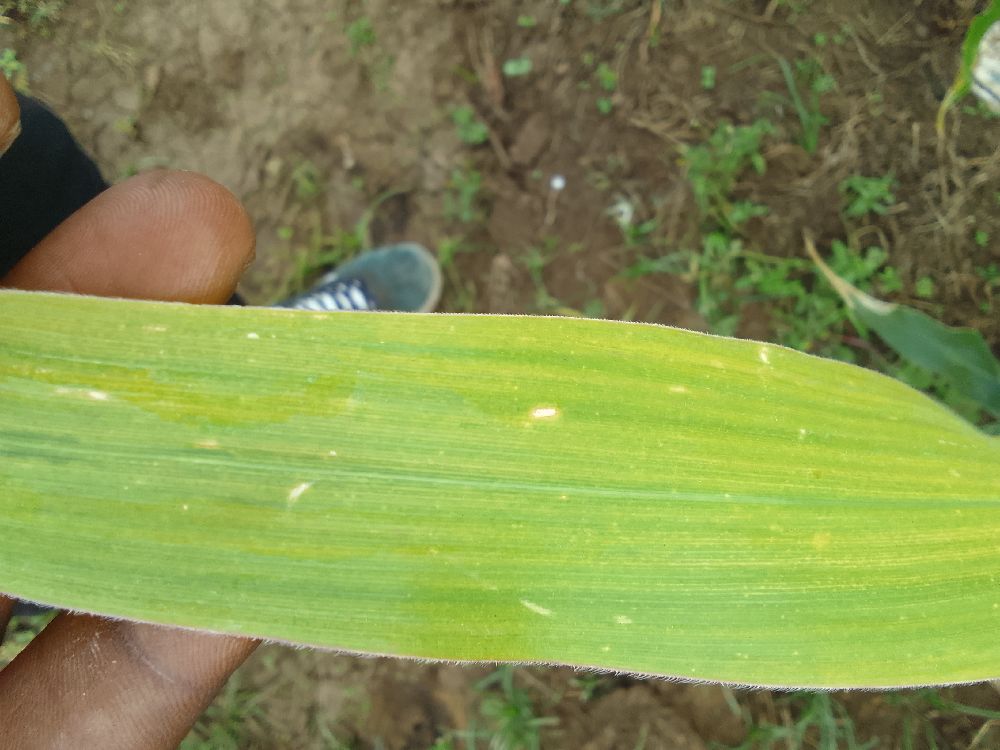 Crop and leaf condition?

maize, maize lethal necrosis
